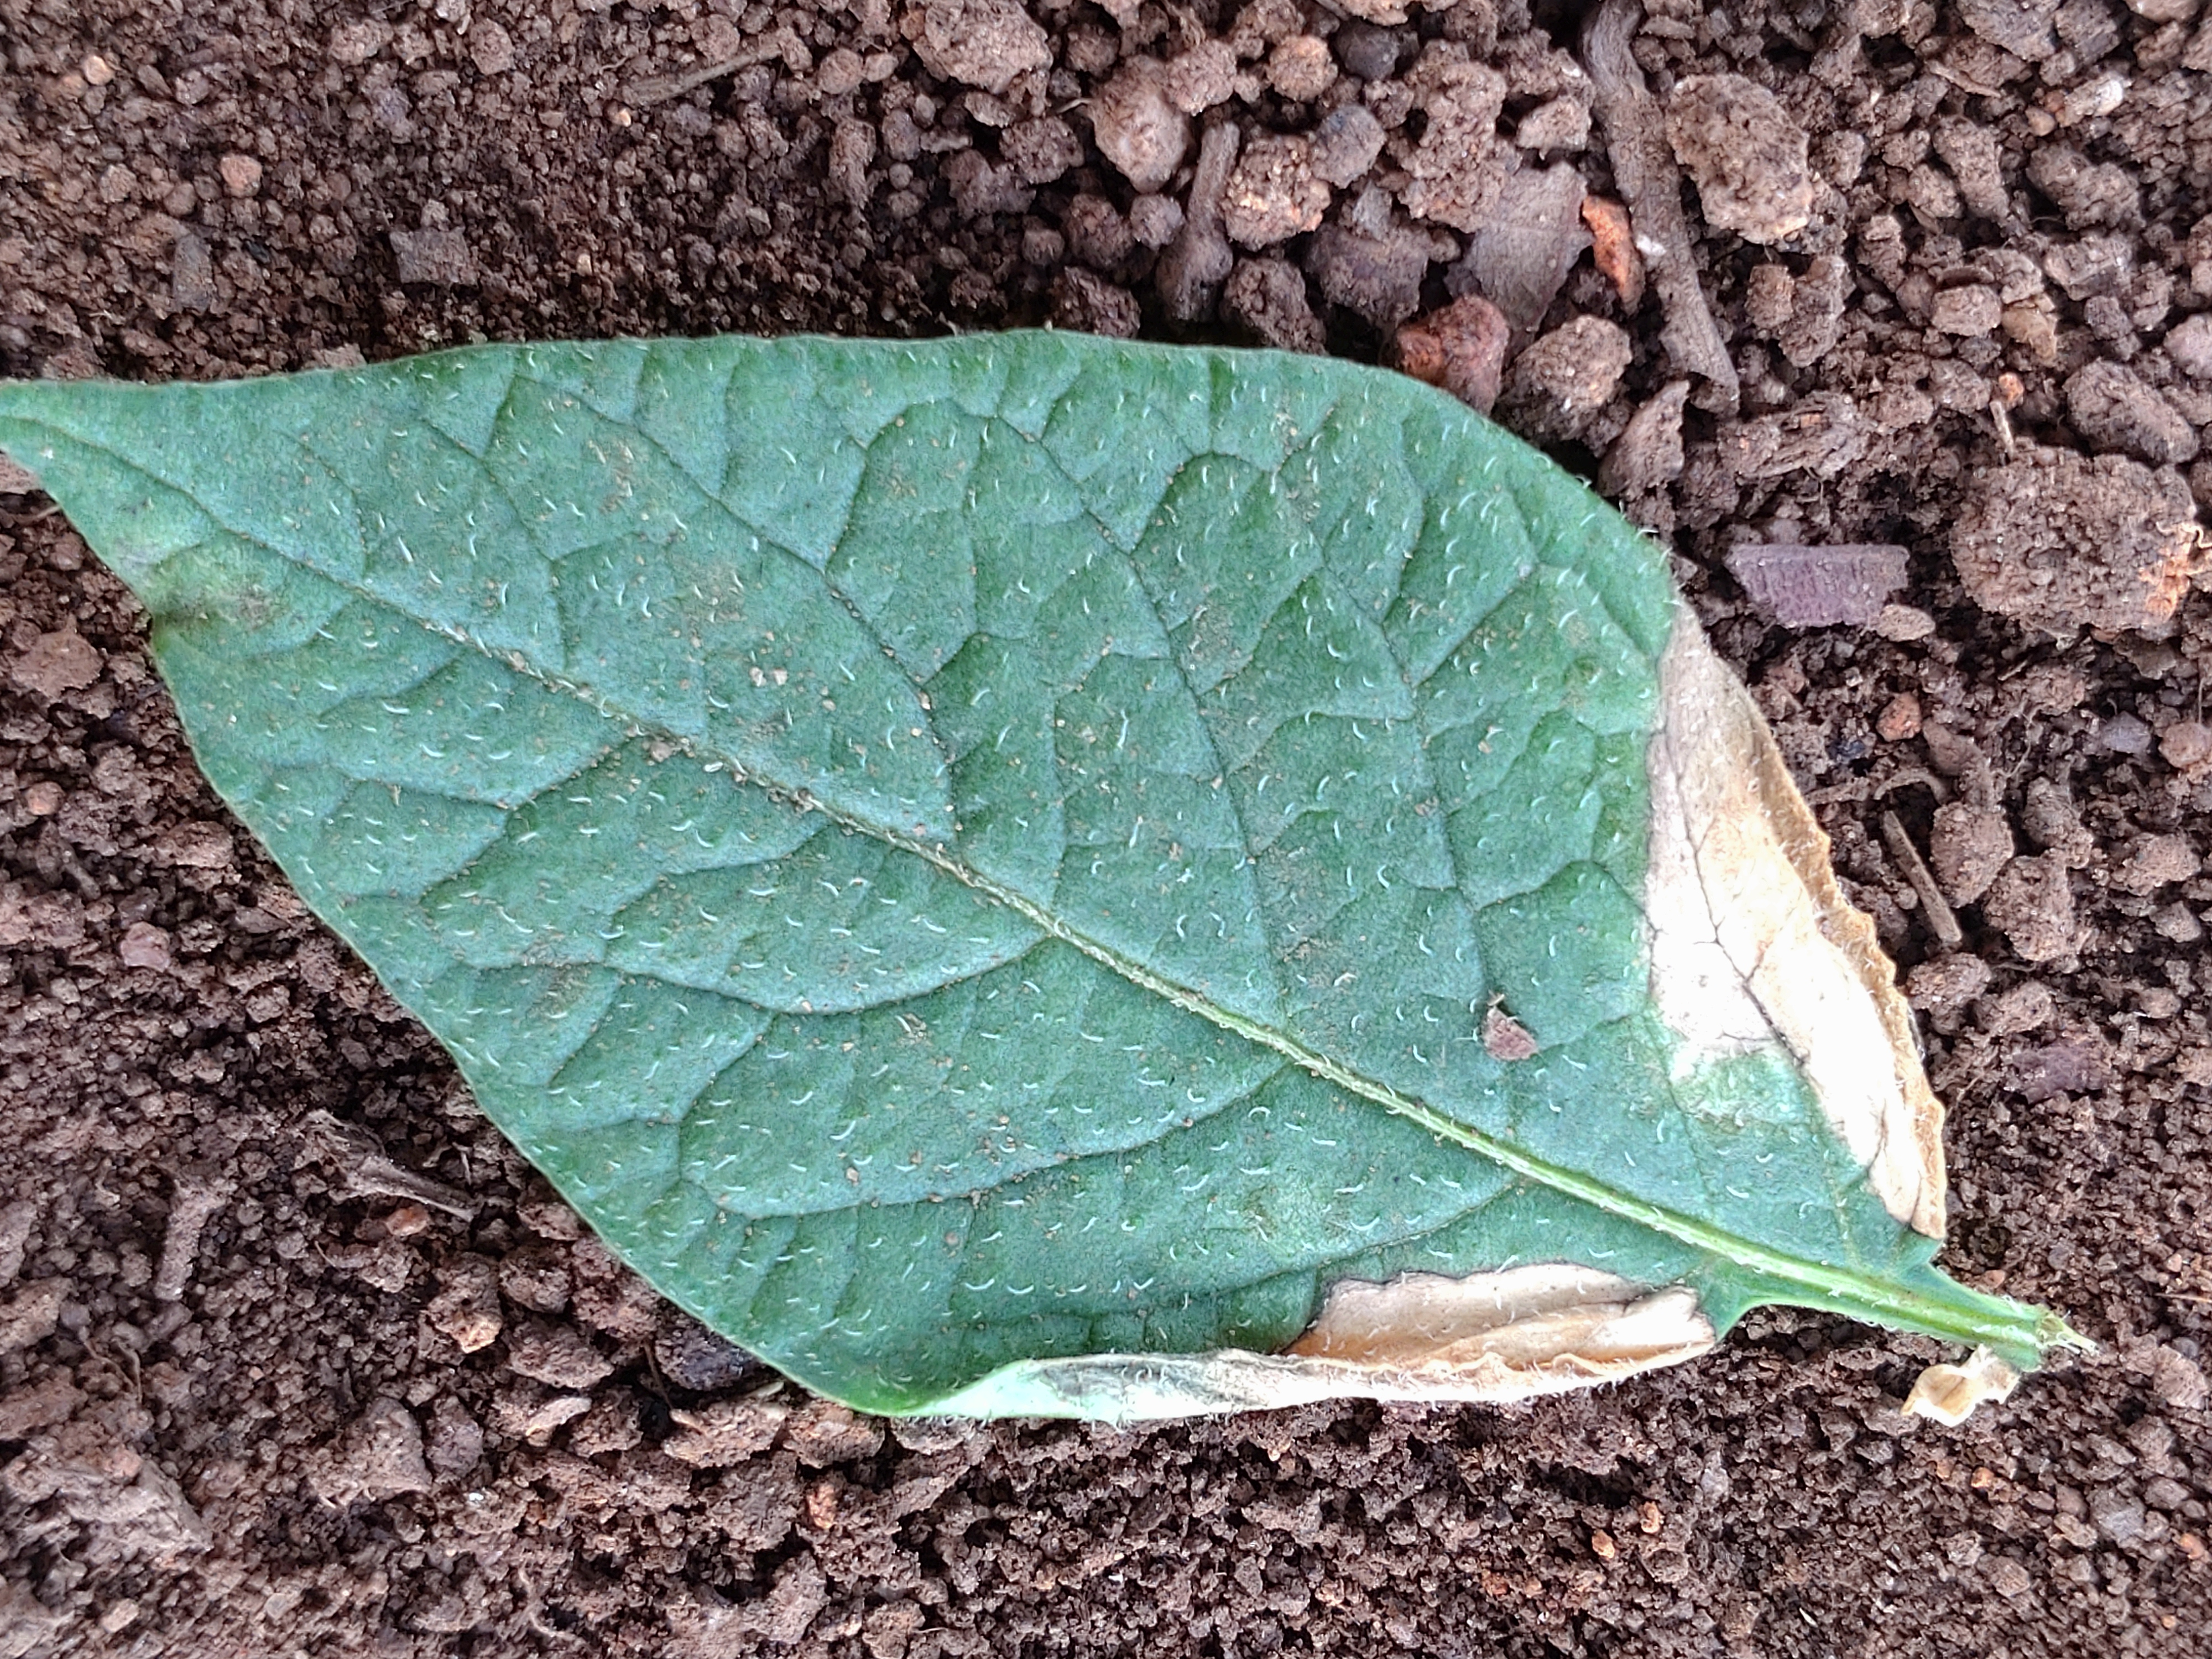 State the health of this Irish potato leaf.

early blight
